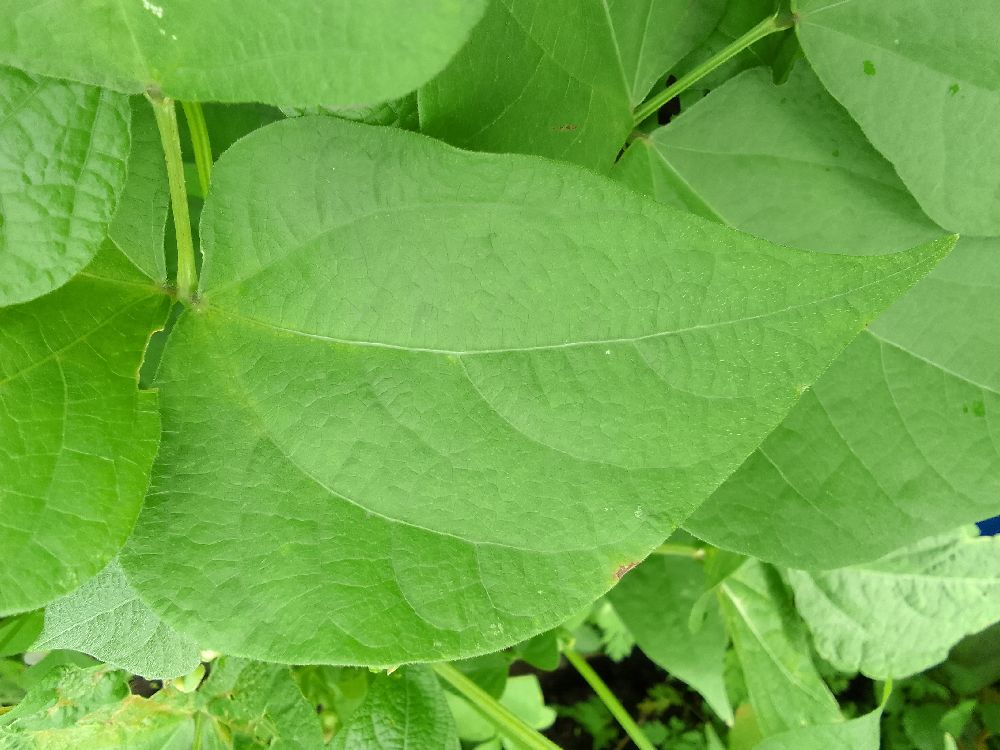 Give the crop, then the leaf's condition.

common bean, healthy
